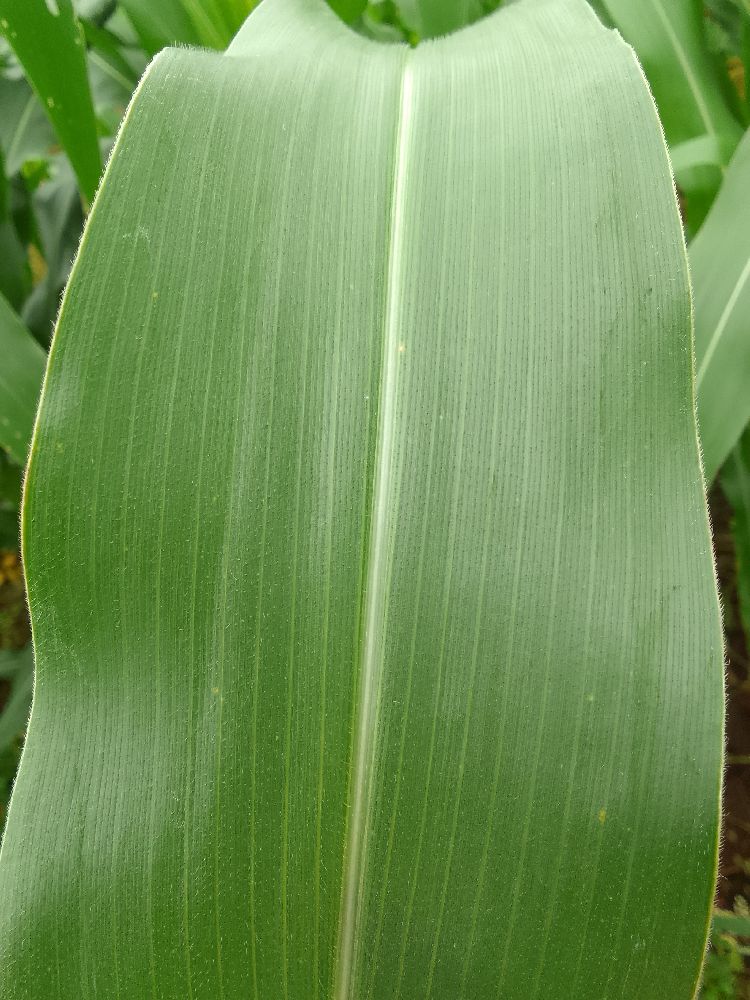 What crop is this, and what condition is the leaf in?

maize, healthy
